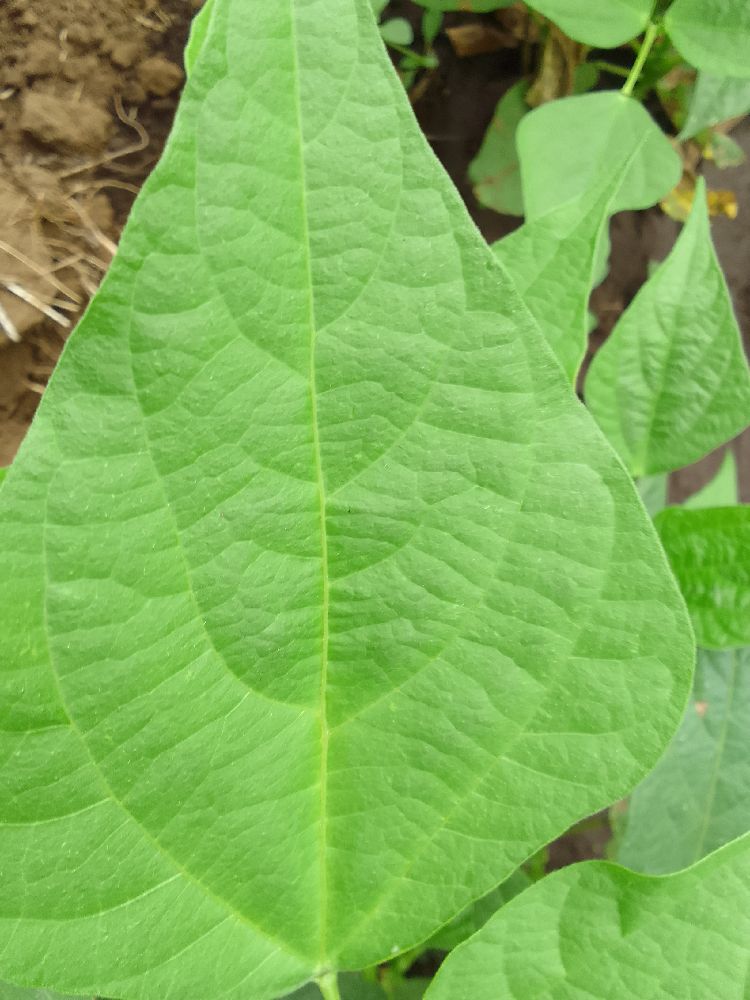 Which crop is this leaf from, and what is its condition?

common bean, healthy
